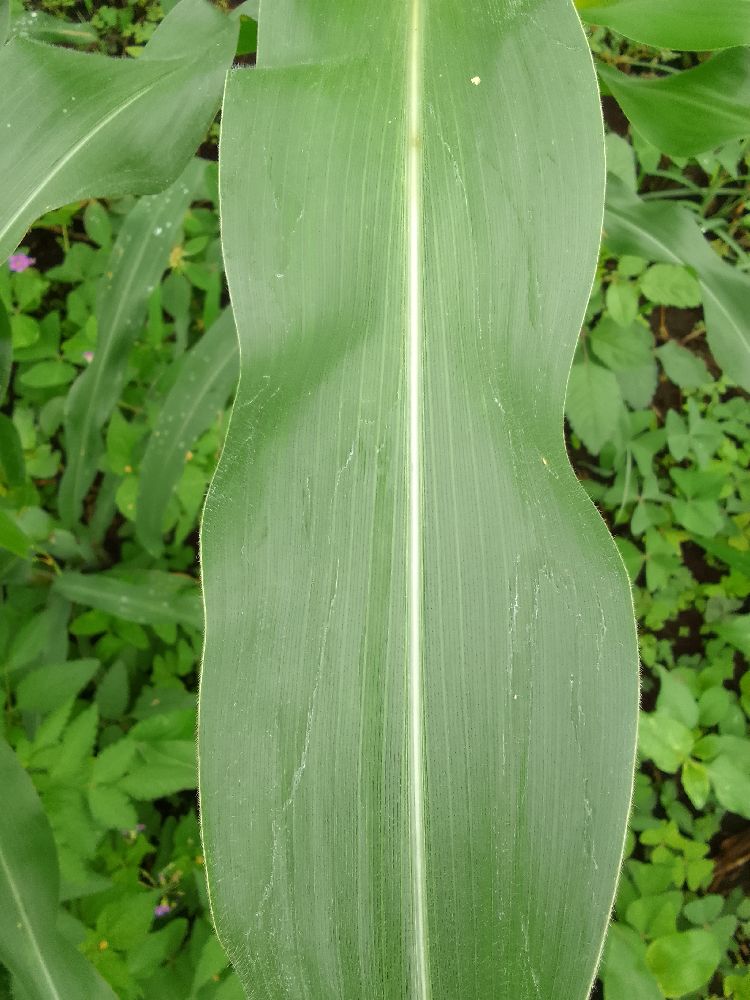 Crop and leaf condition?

maize, healthy
